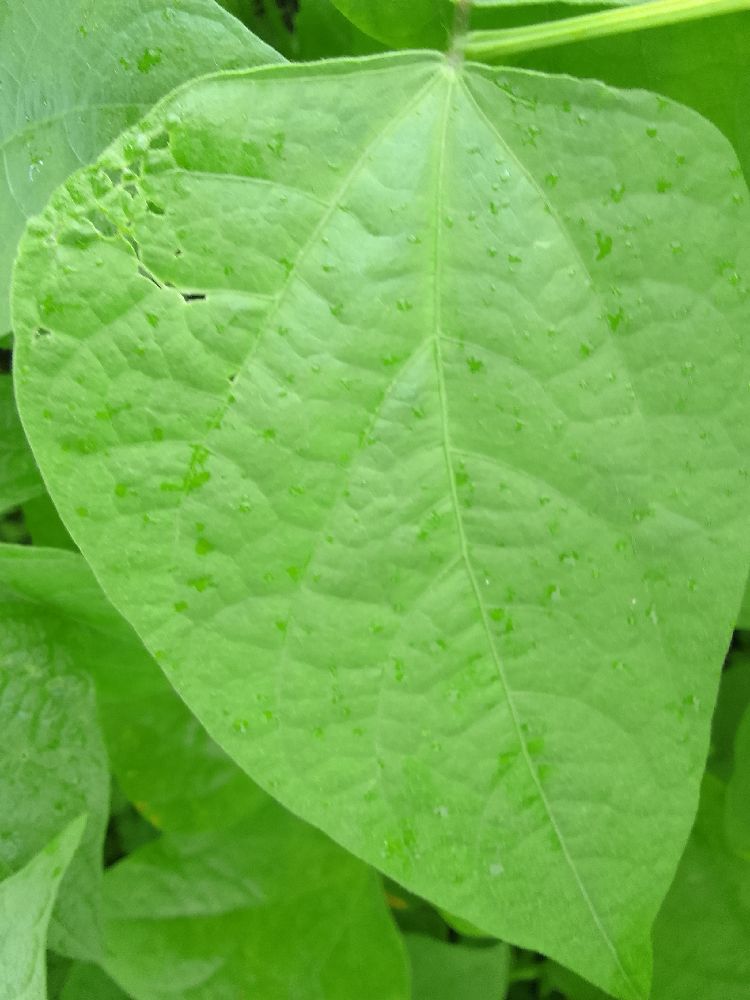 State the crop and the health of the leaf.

common bean, healthy
